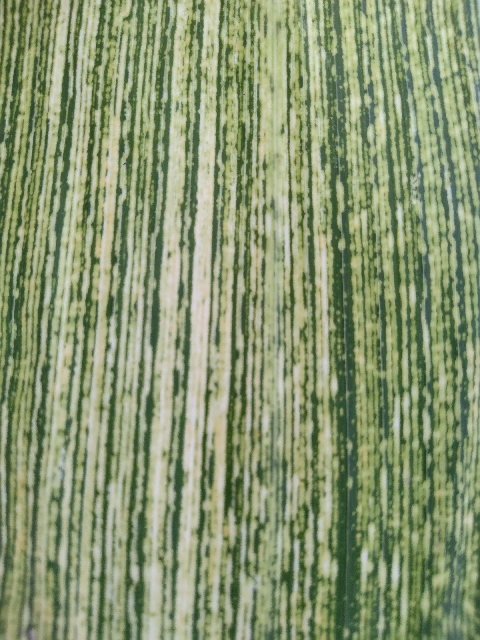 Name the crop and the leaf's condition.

maize, maize streak virus
